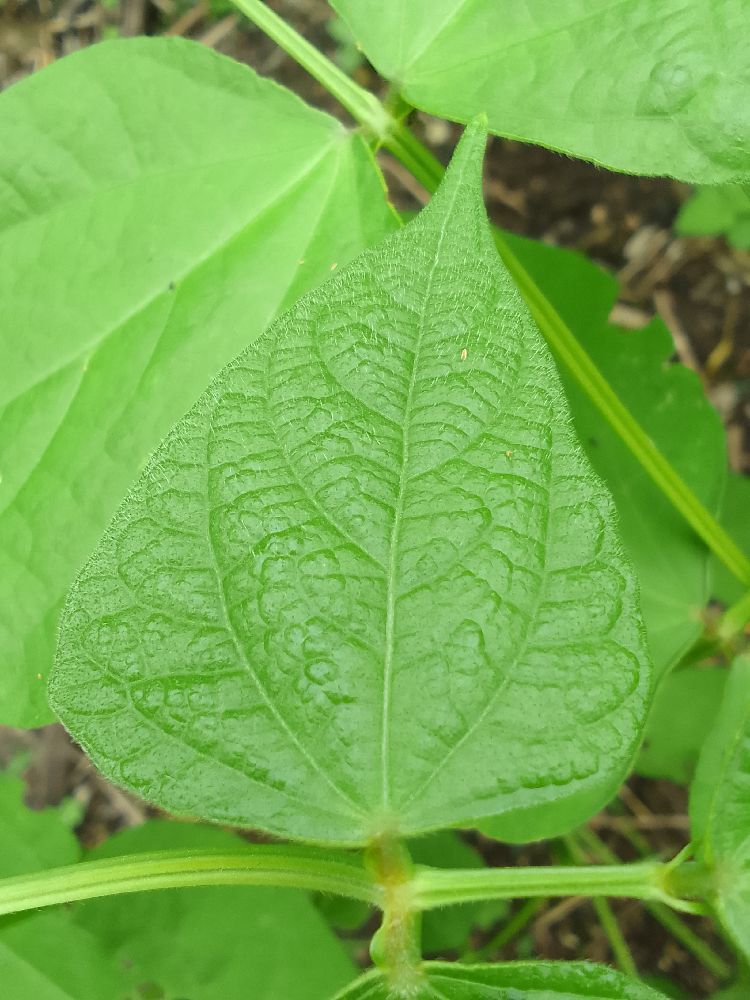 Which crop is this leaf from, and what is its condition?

common bean, healthy
